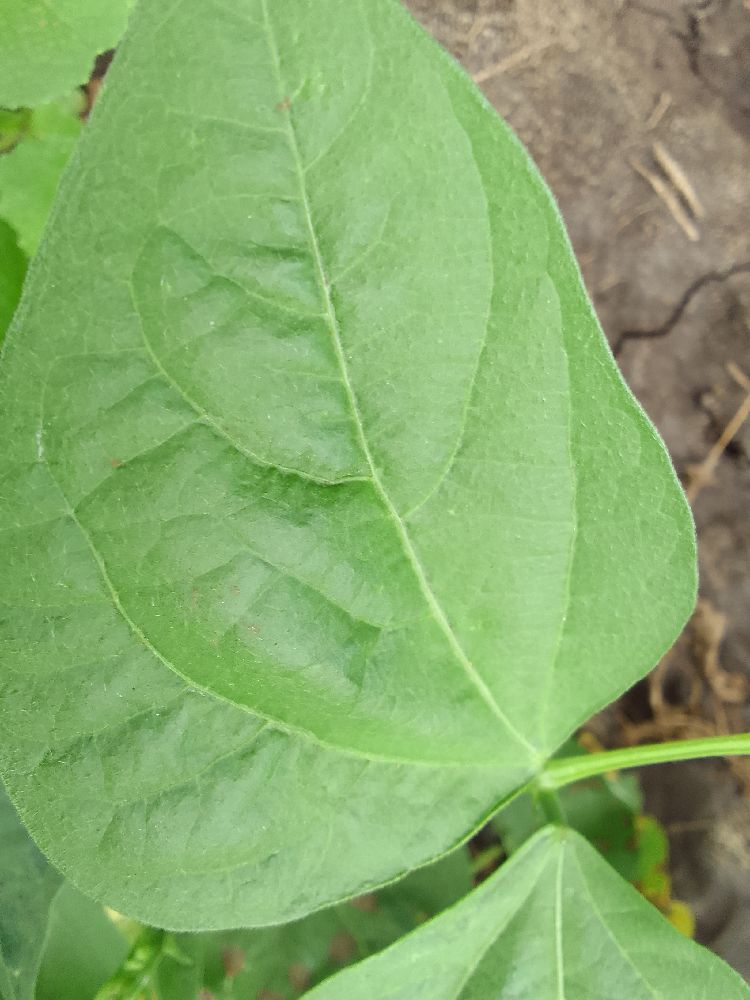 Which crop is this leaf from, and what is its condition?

common bean, healthy
